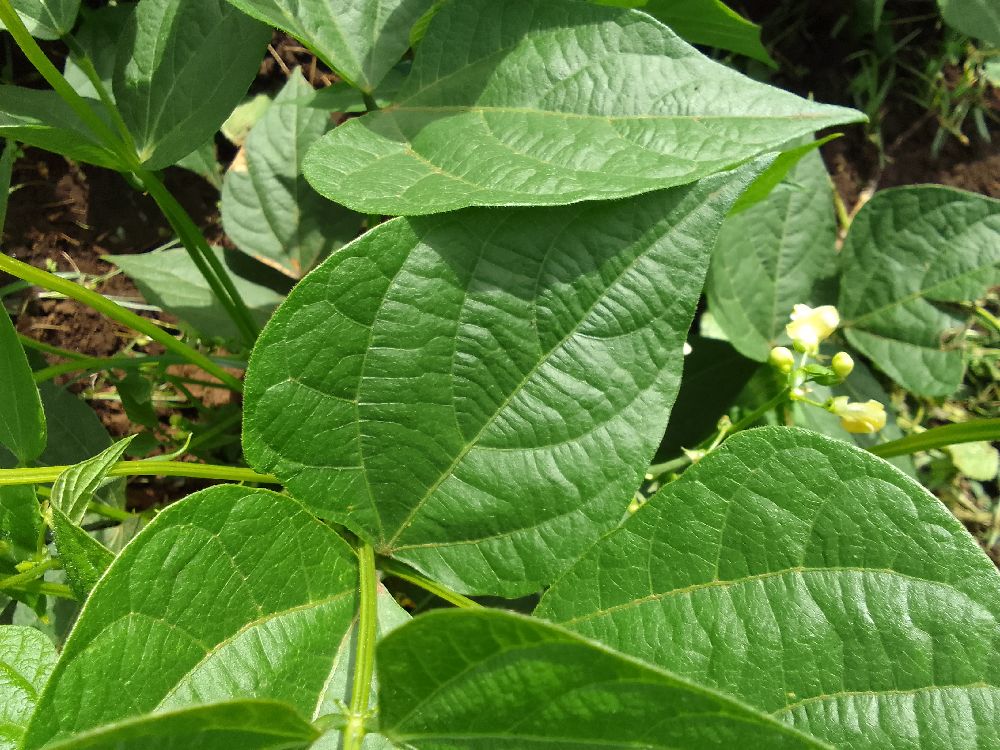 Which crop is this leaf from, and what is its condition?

common bean, healthy
